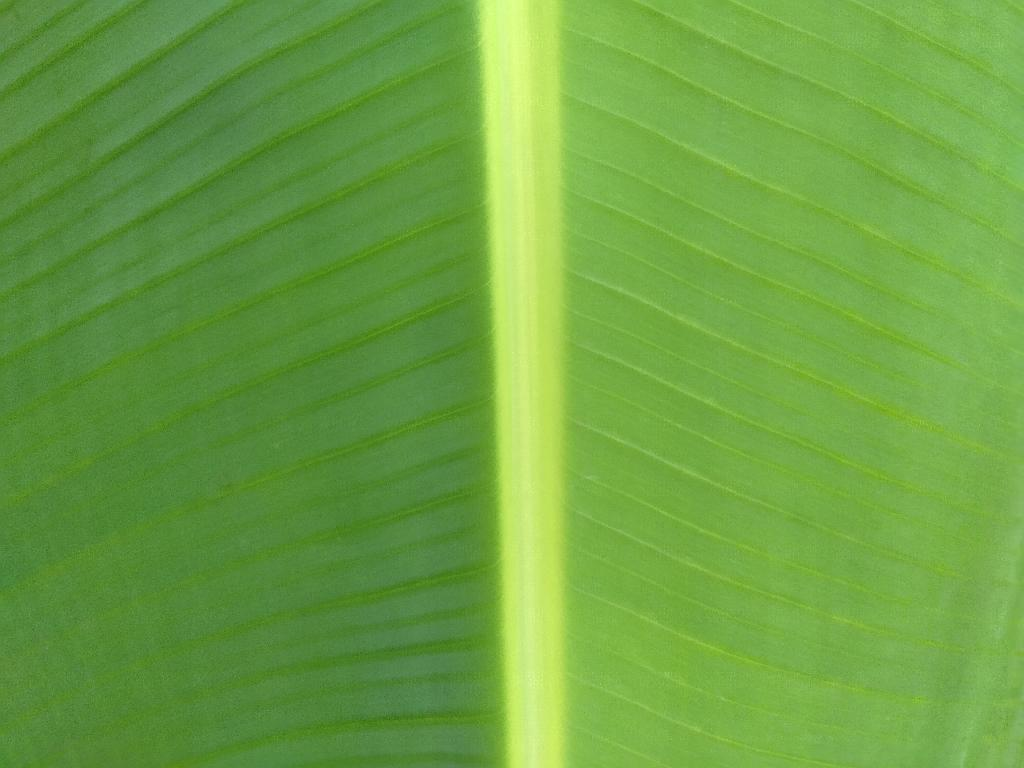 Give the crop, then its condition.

banana, healthy
